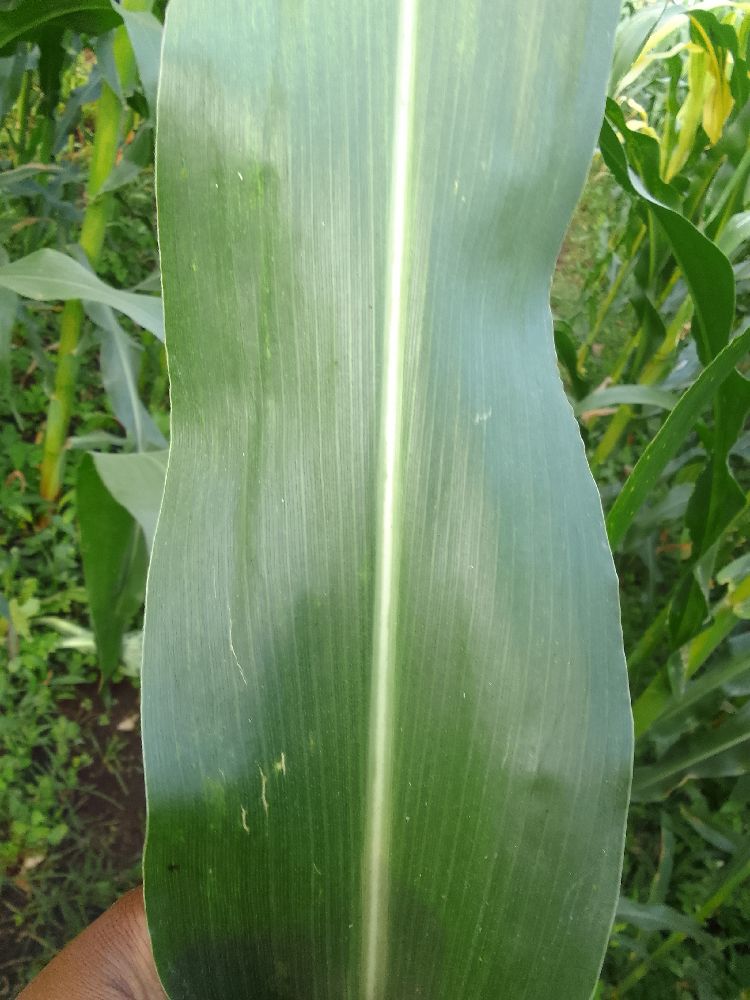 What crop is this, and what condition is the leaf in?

maize, healthy
